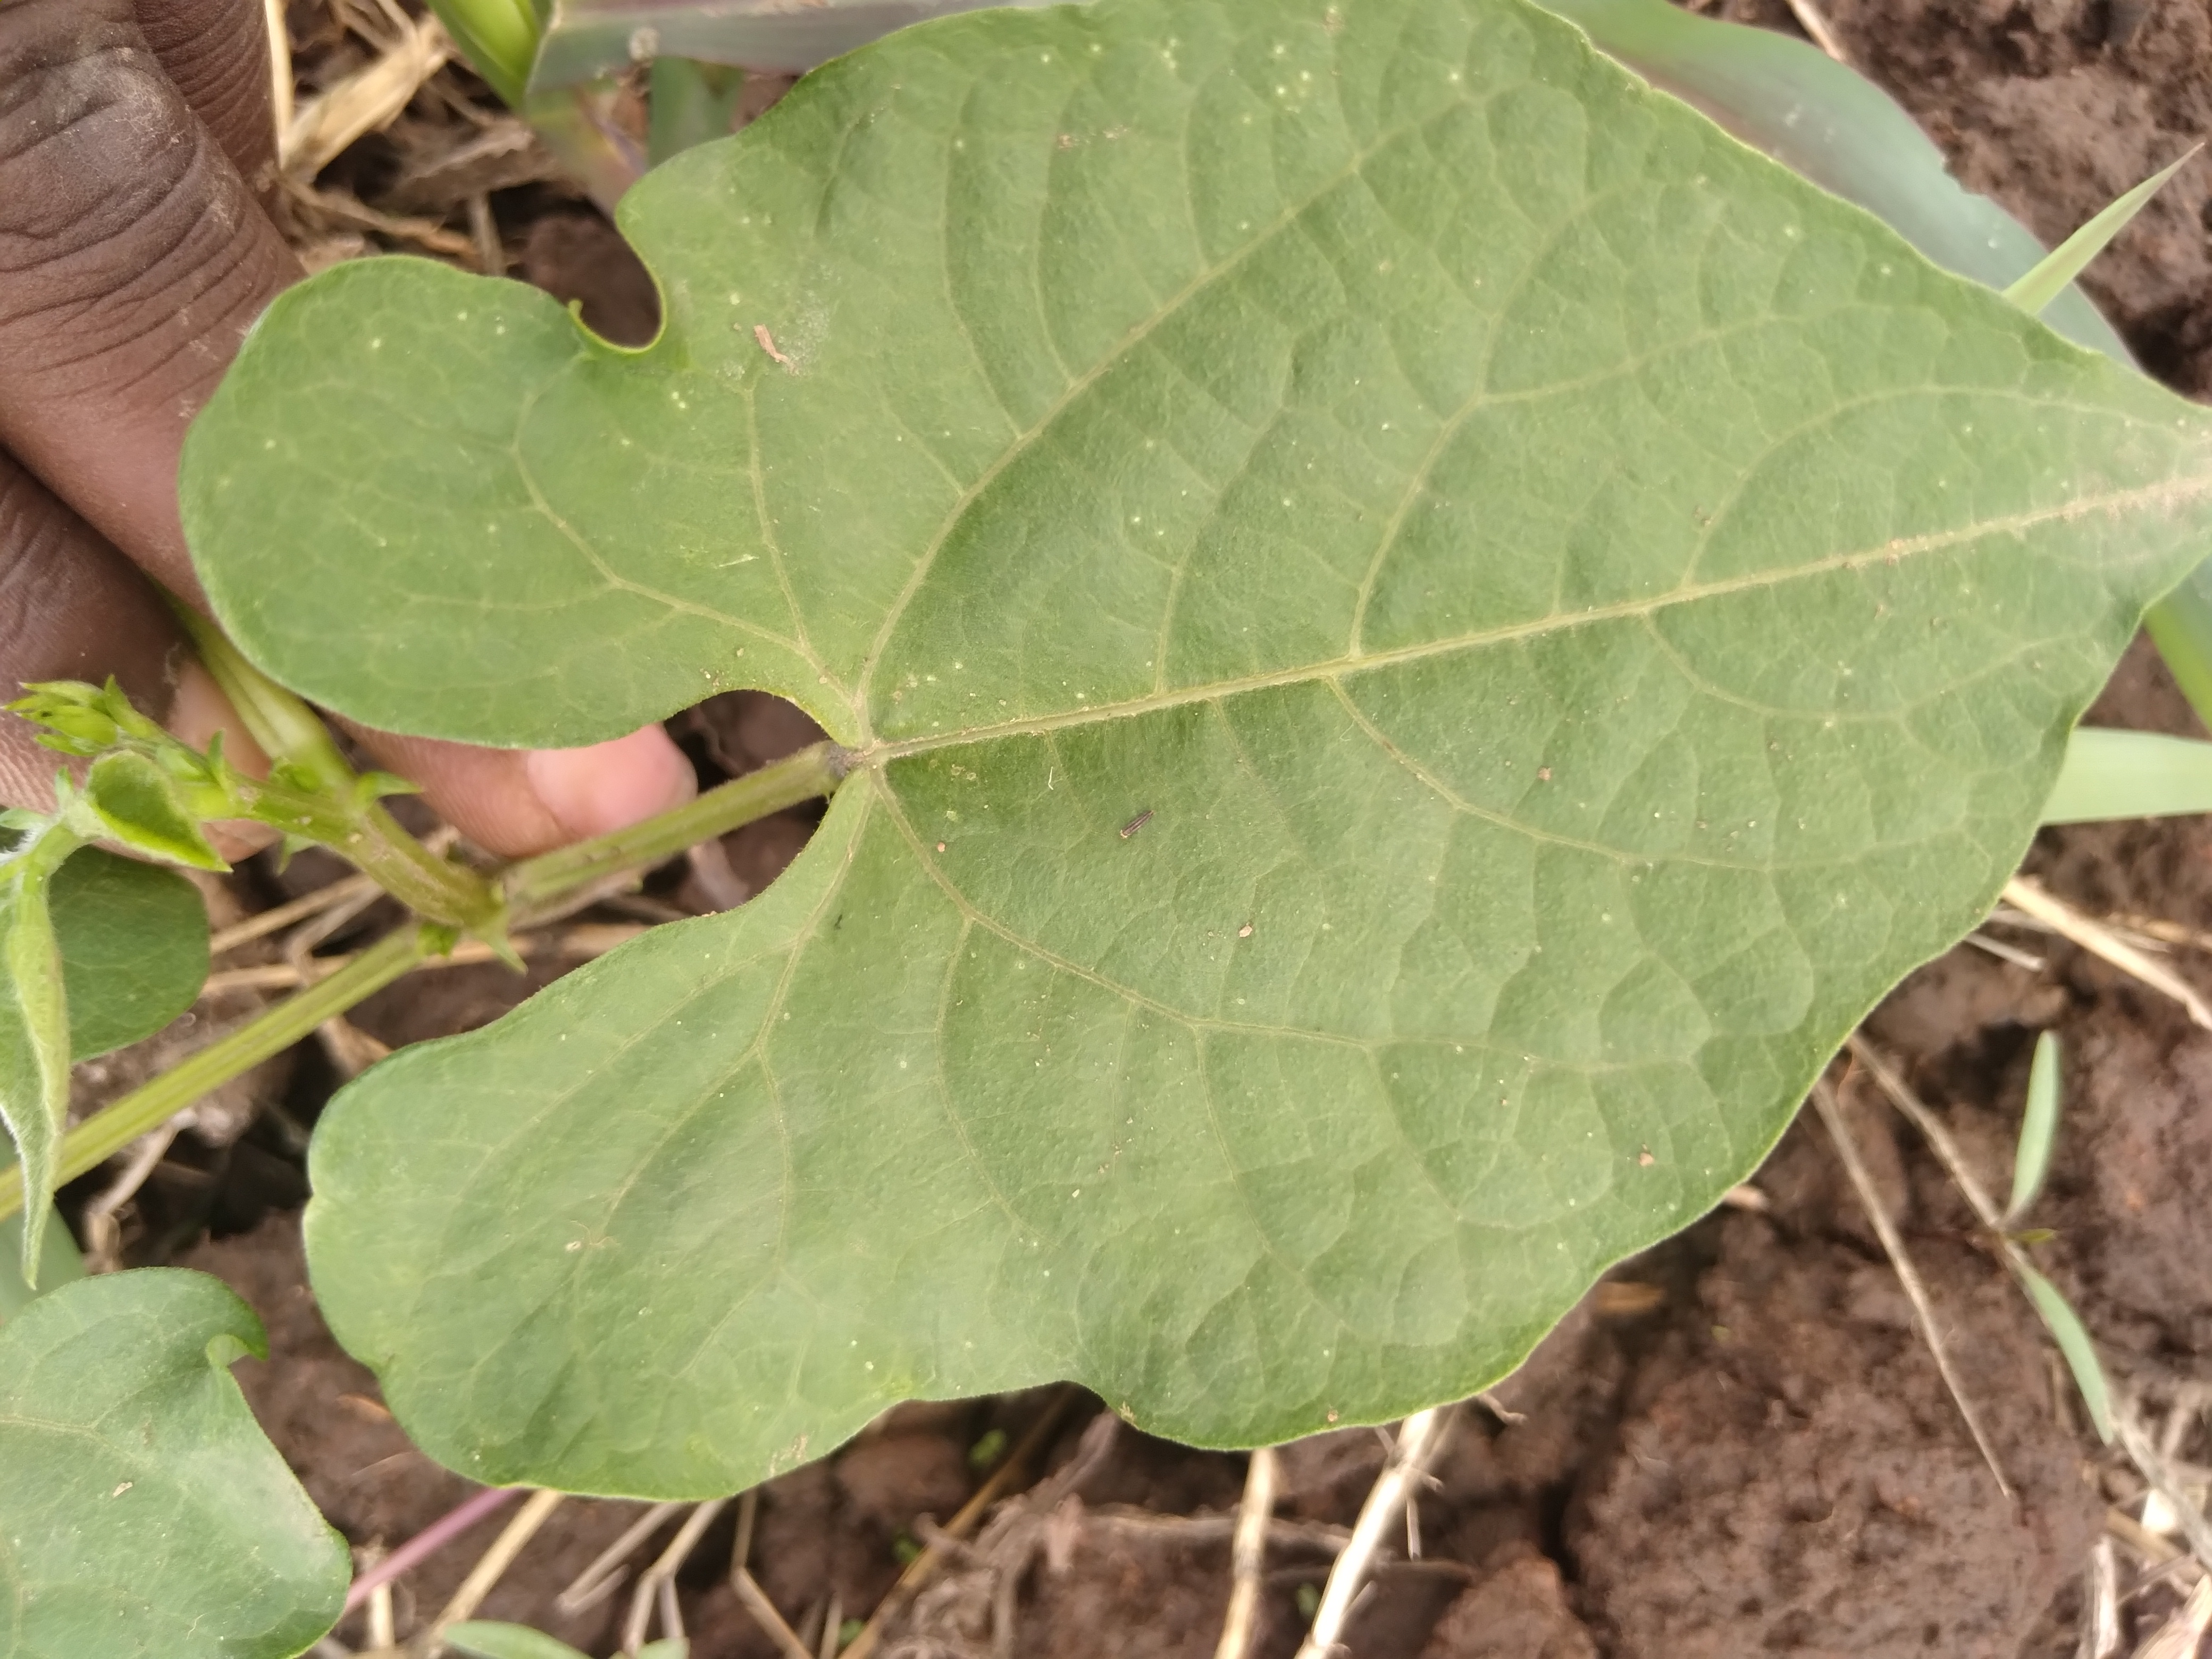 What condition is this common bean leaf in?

healthy
